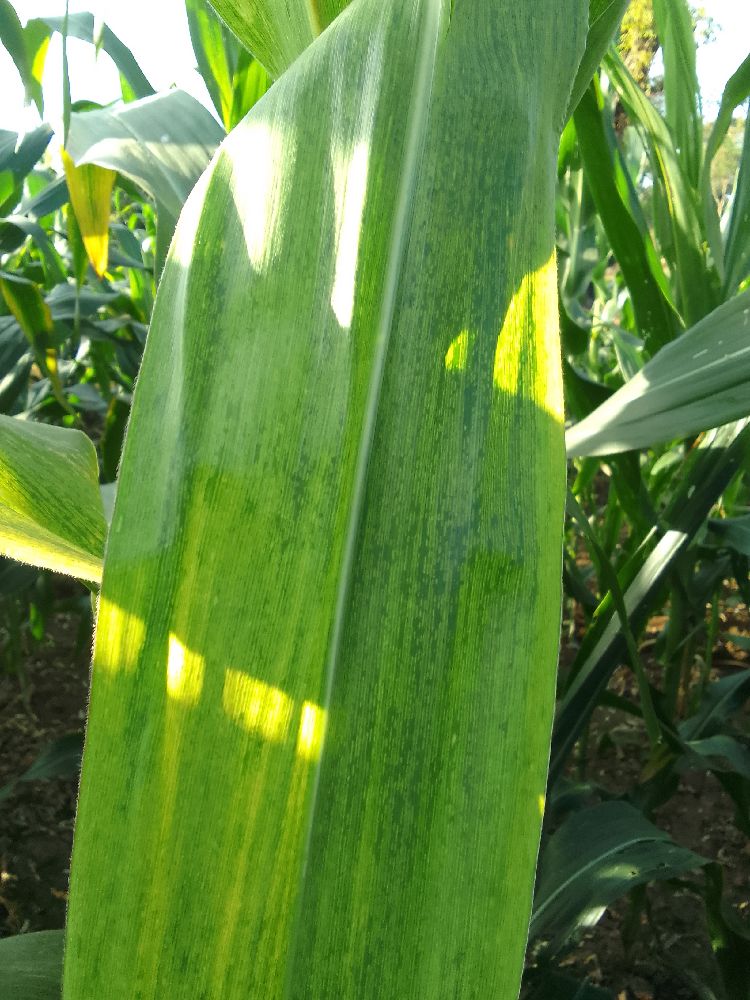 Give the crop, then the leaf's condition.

maize, maize lethal necrosis
